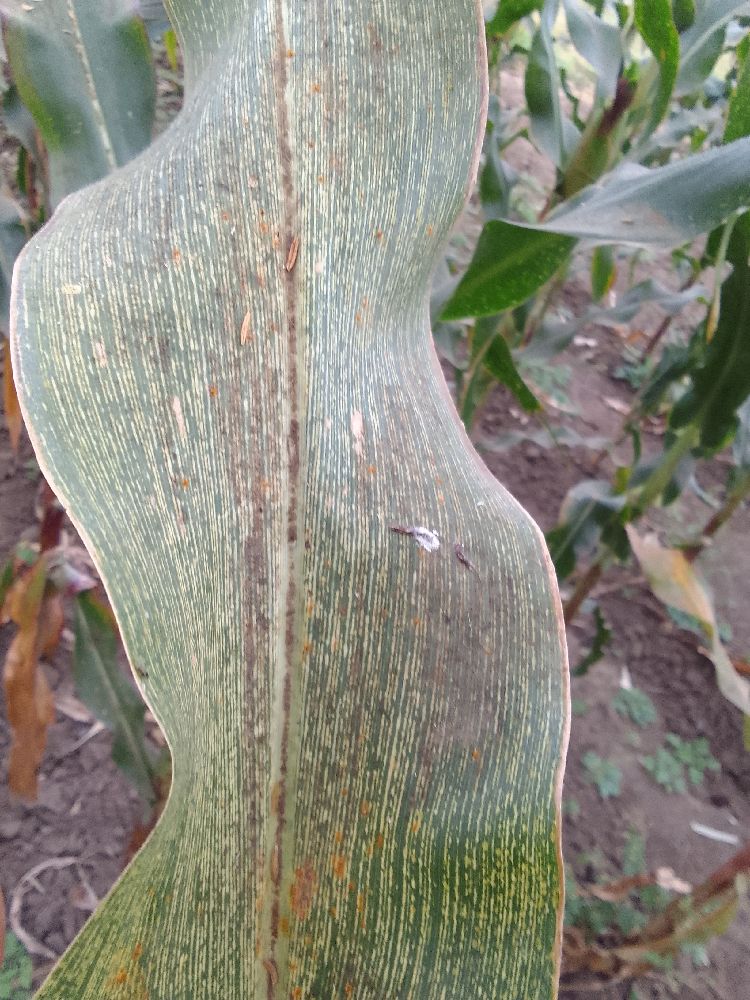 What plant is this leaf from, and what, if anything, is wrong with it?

maize, maize streak virus
